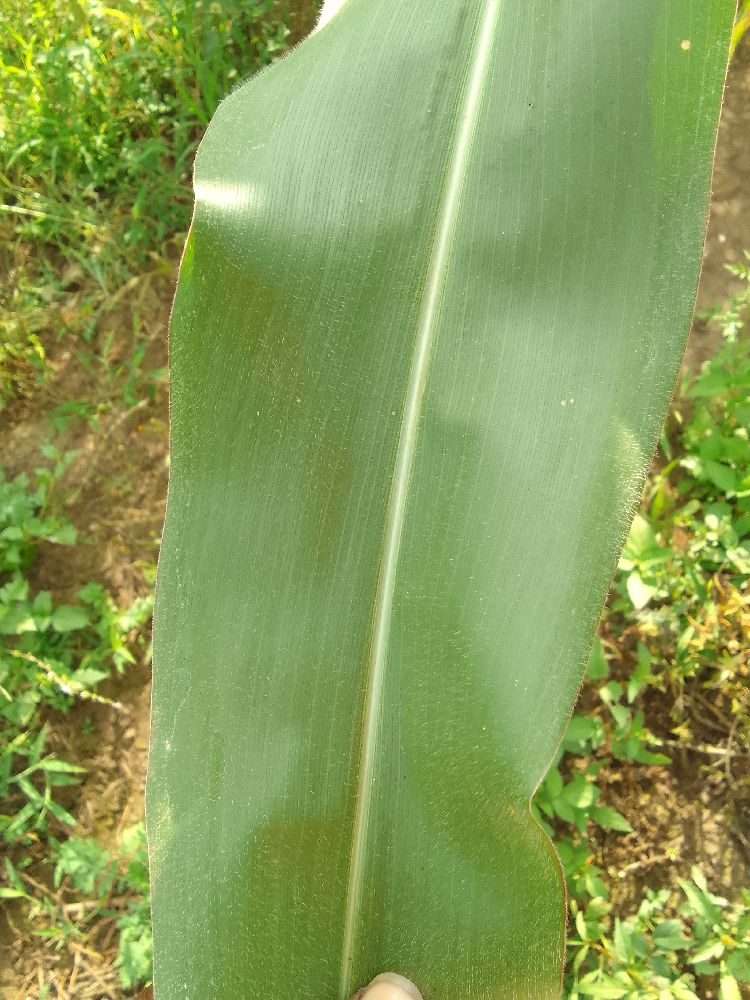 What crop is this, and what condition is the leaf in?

maize, healthy
